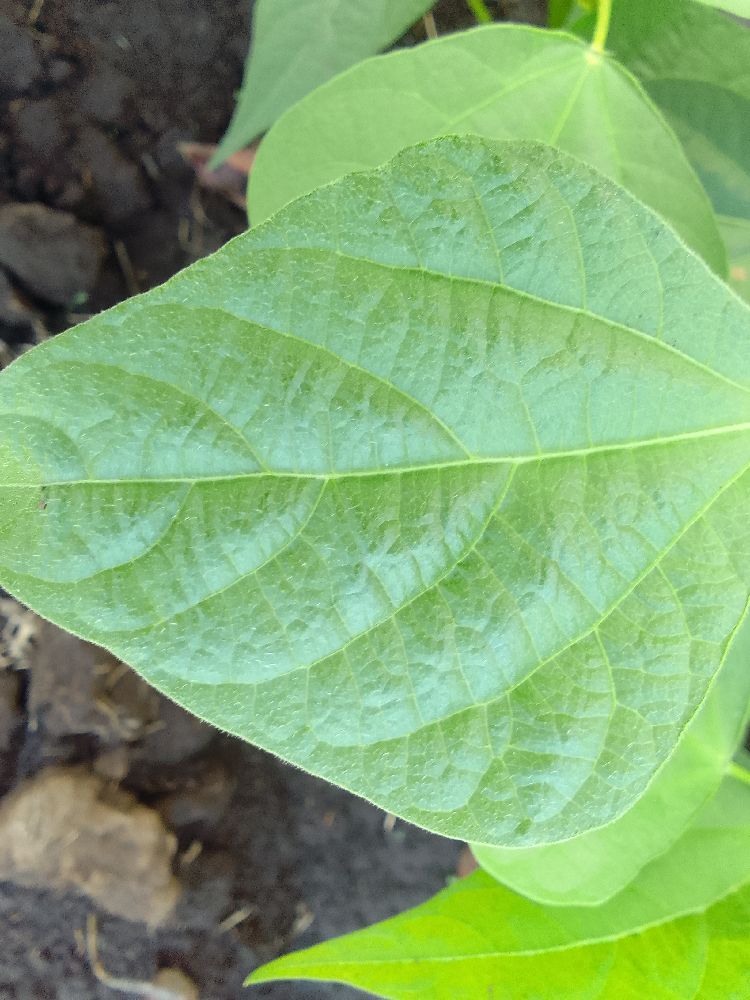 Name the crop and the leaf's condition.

common bean, healthy
